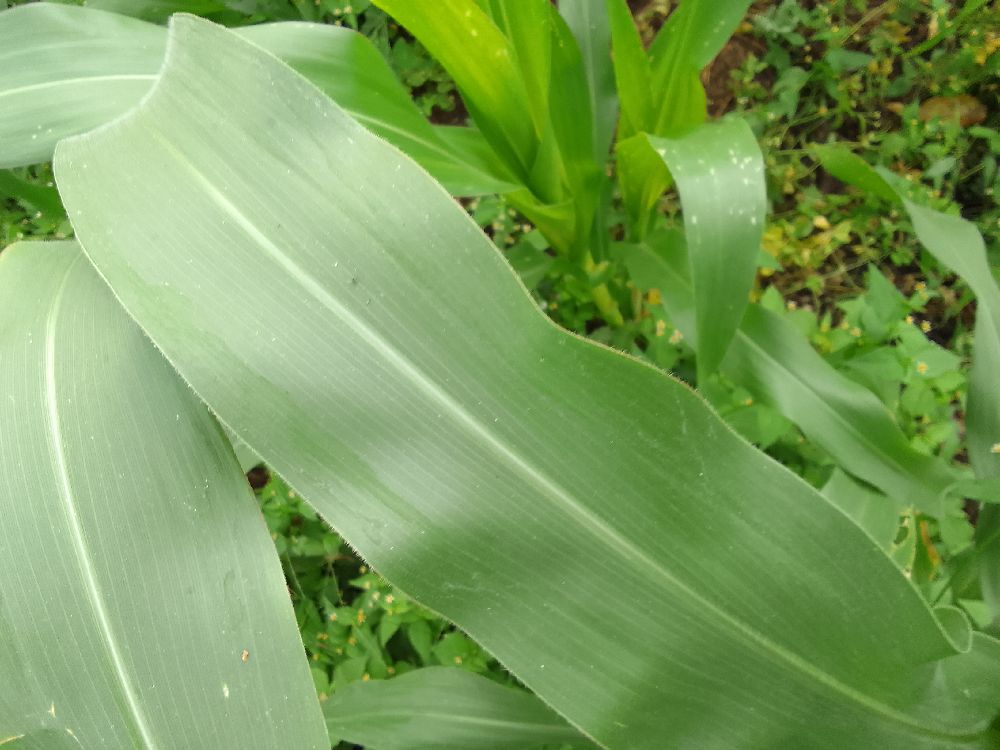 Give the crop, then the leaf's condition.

maize, healthy
